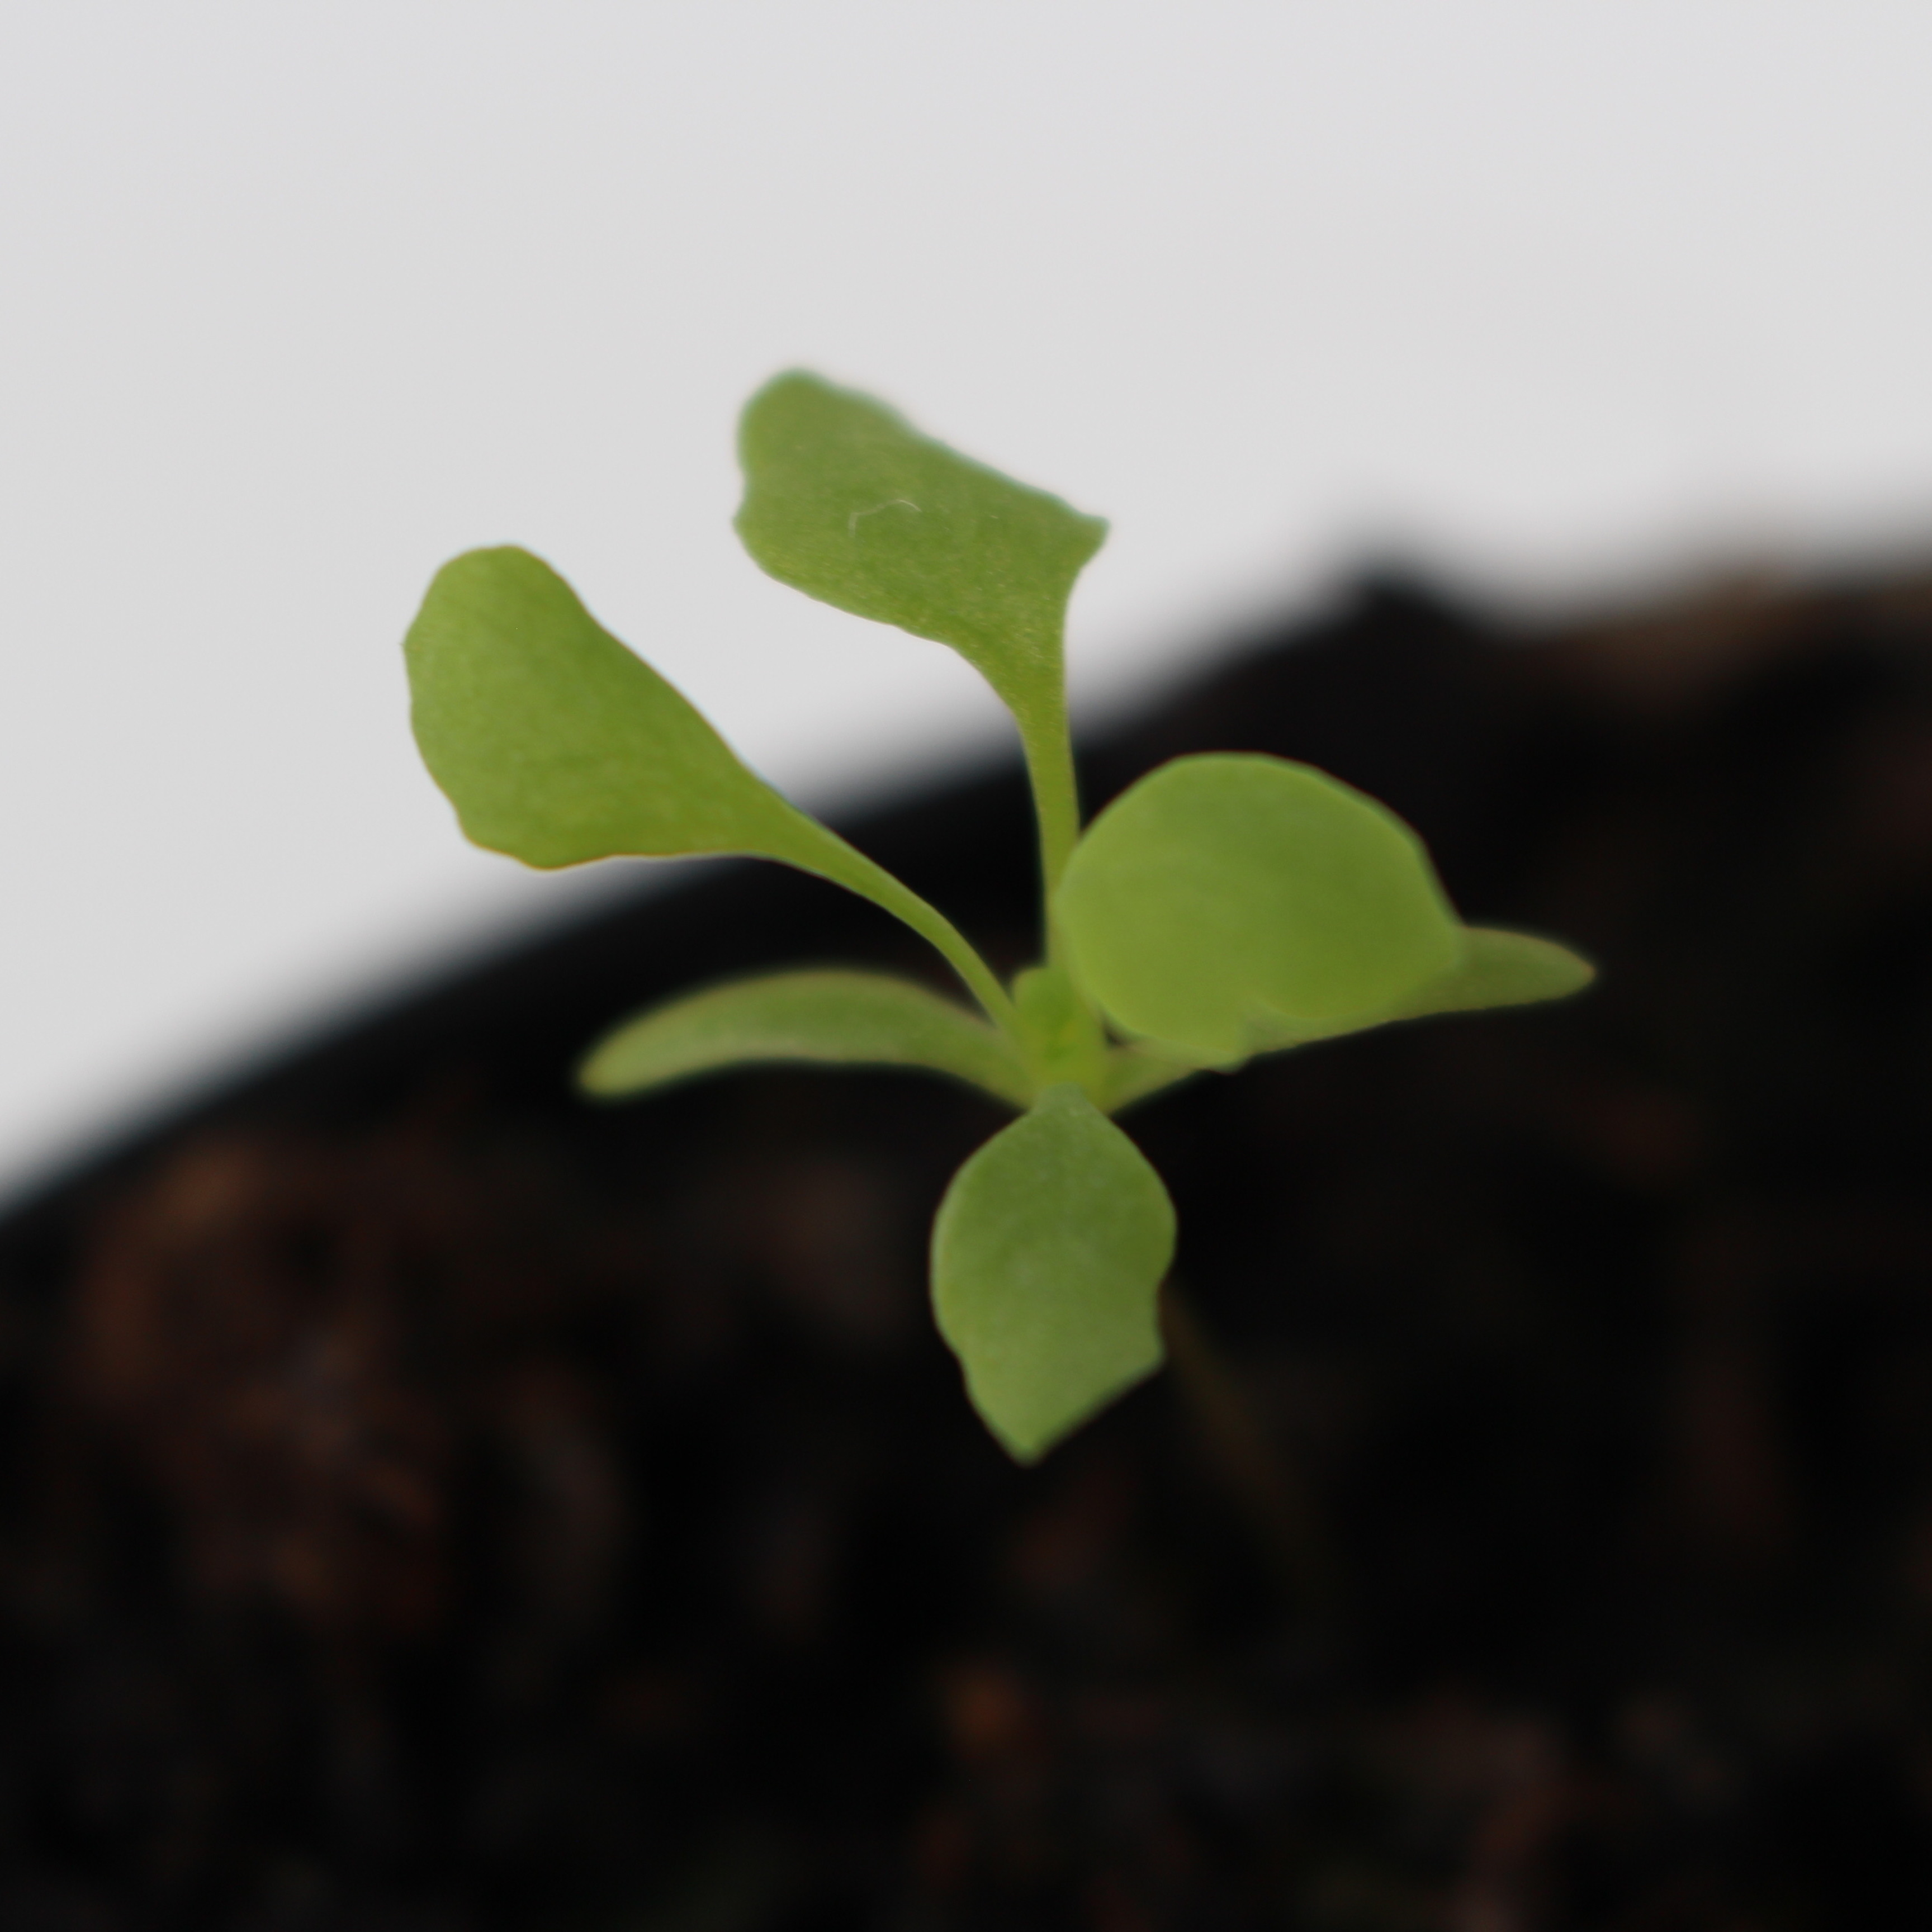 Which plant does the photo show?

Papaver rhoeas
